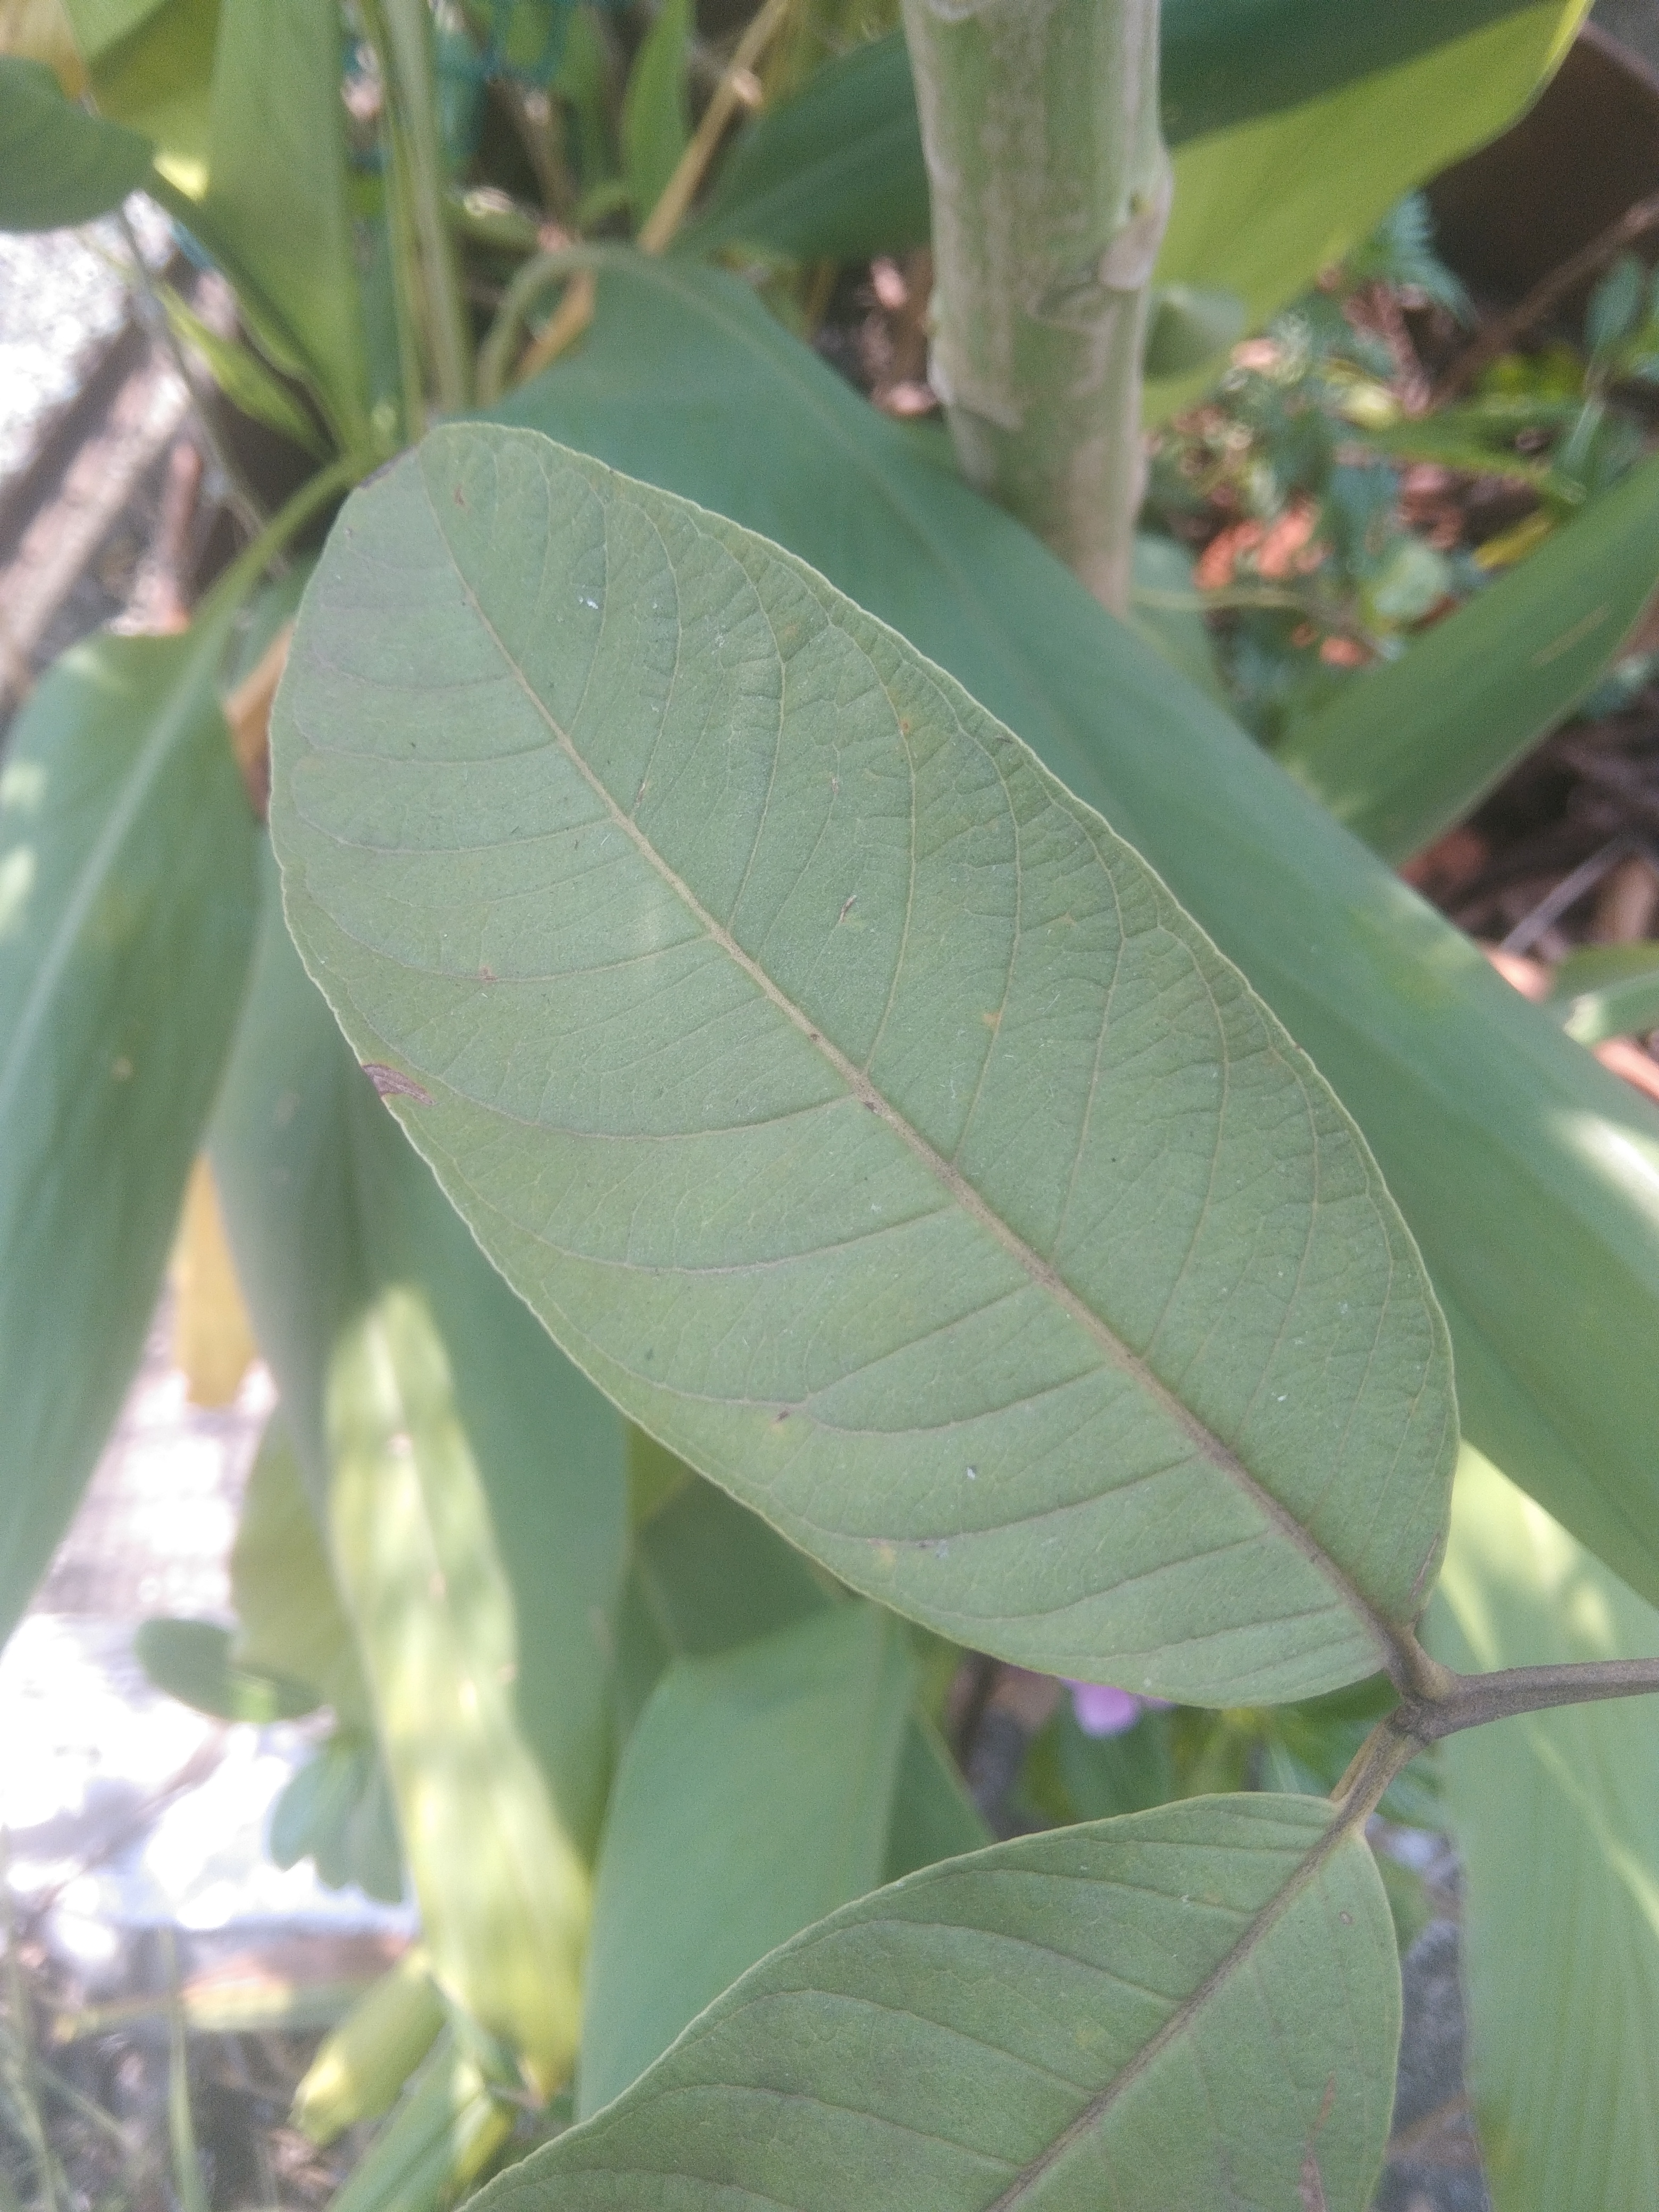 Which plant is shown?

guava
